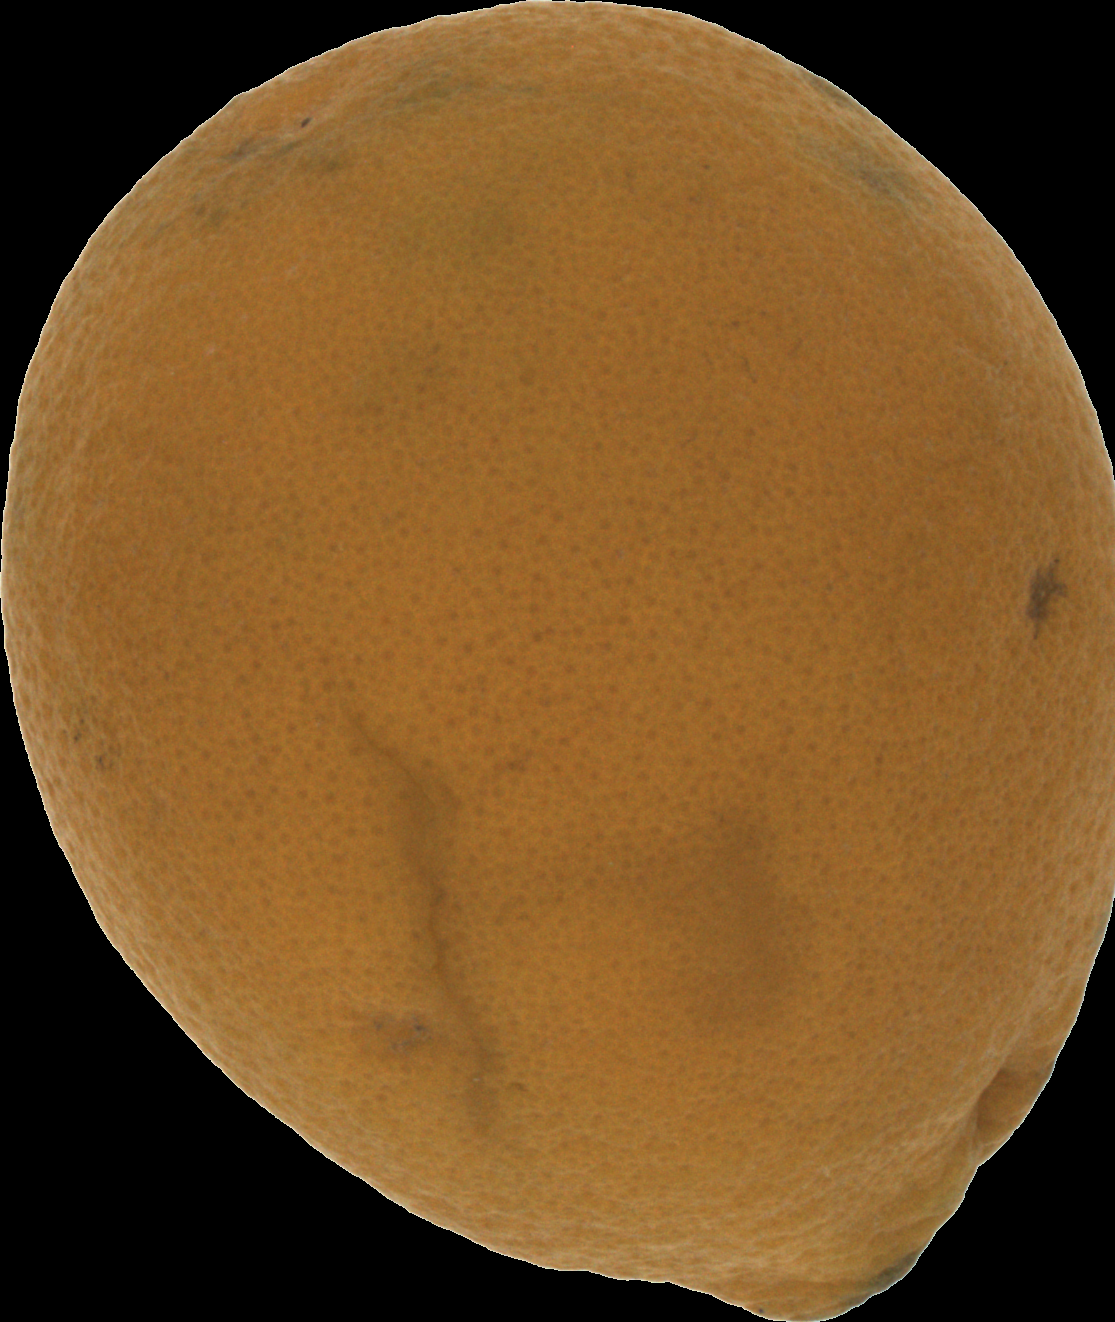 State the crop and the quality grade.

orange, bad
